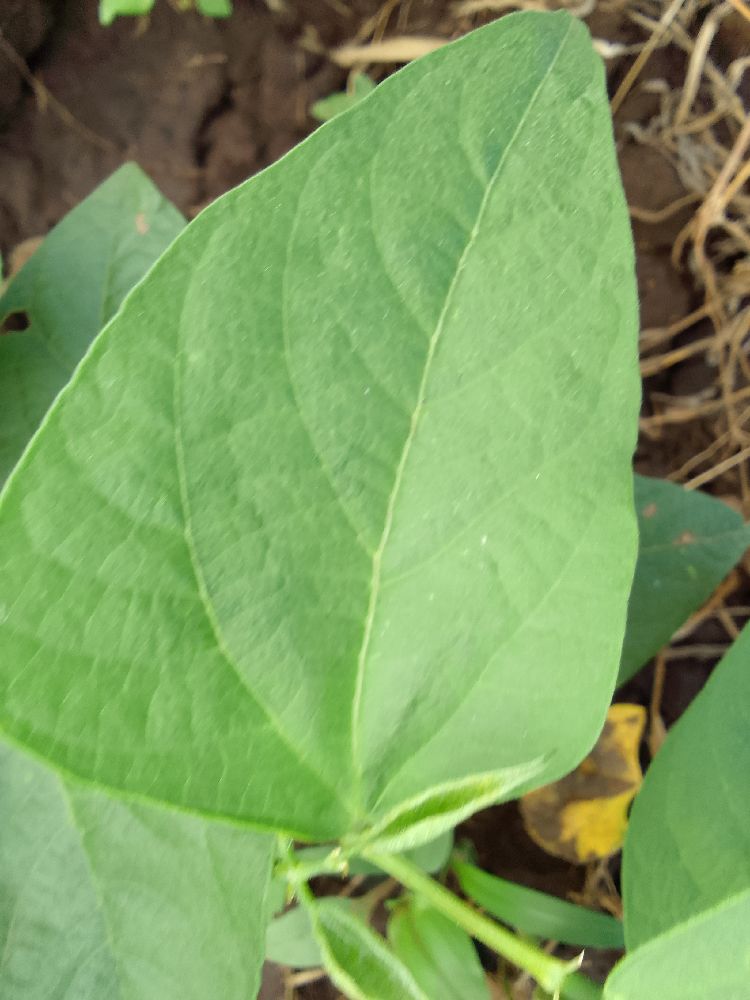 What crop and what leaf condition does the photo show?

common bean, healthy
